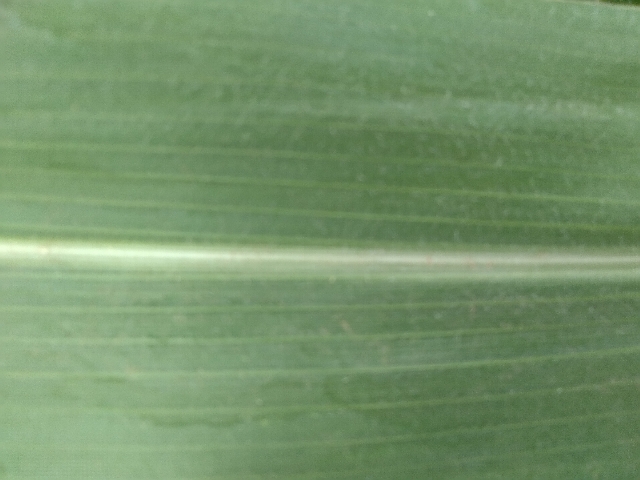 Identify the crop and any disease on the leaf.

maize, healthy
